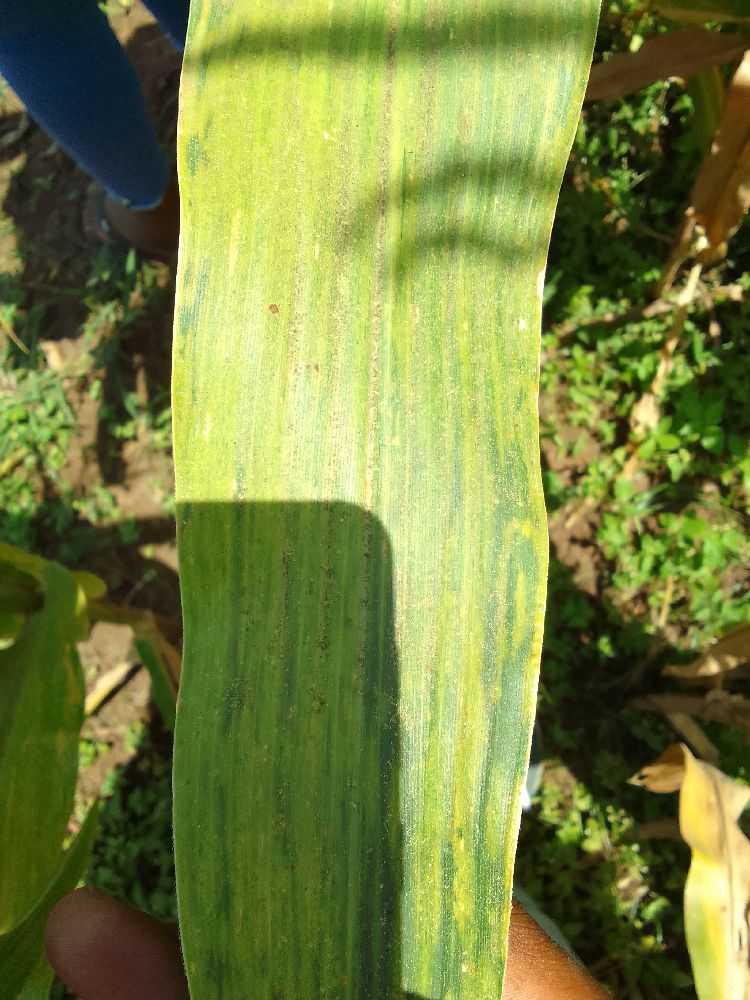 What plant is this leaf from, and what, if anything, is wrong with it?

maize, maize lethal necrosis
